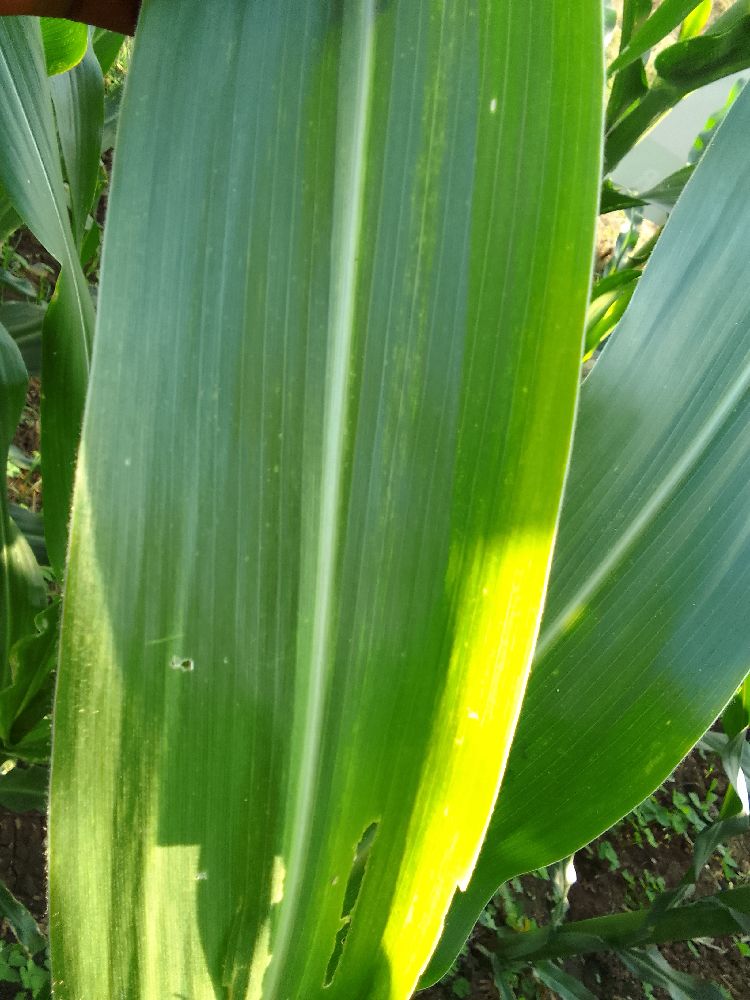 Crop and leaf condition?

maize, healthy
